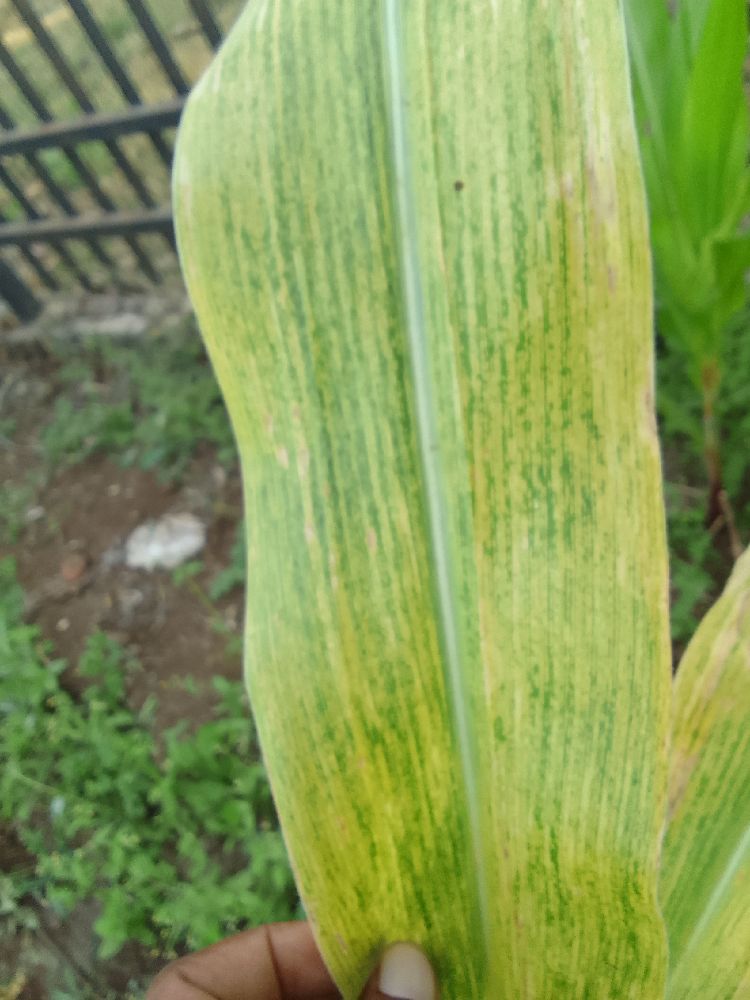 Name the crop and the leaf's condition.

maize, maize lethal necrosis
